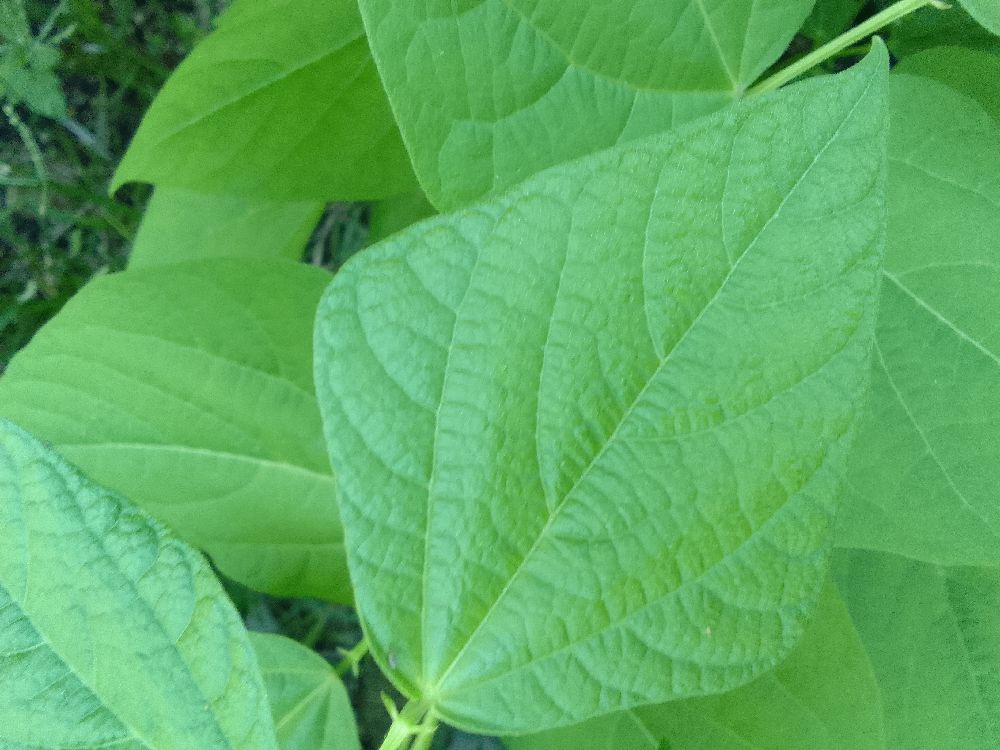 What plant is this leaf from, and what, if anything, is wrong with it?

common bean, healthy
